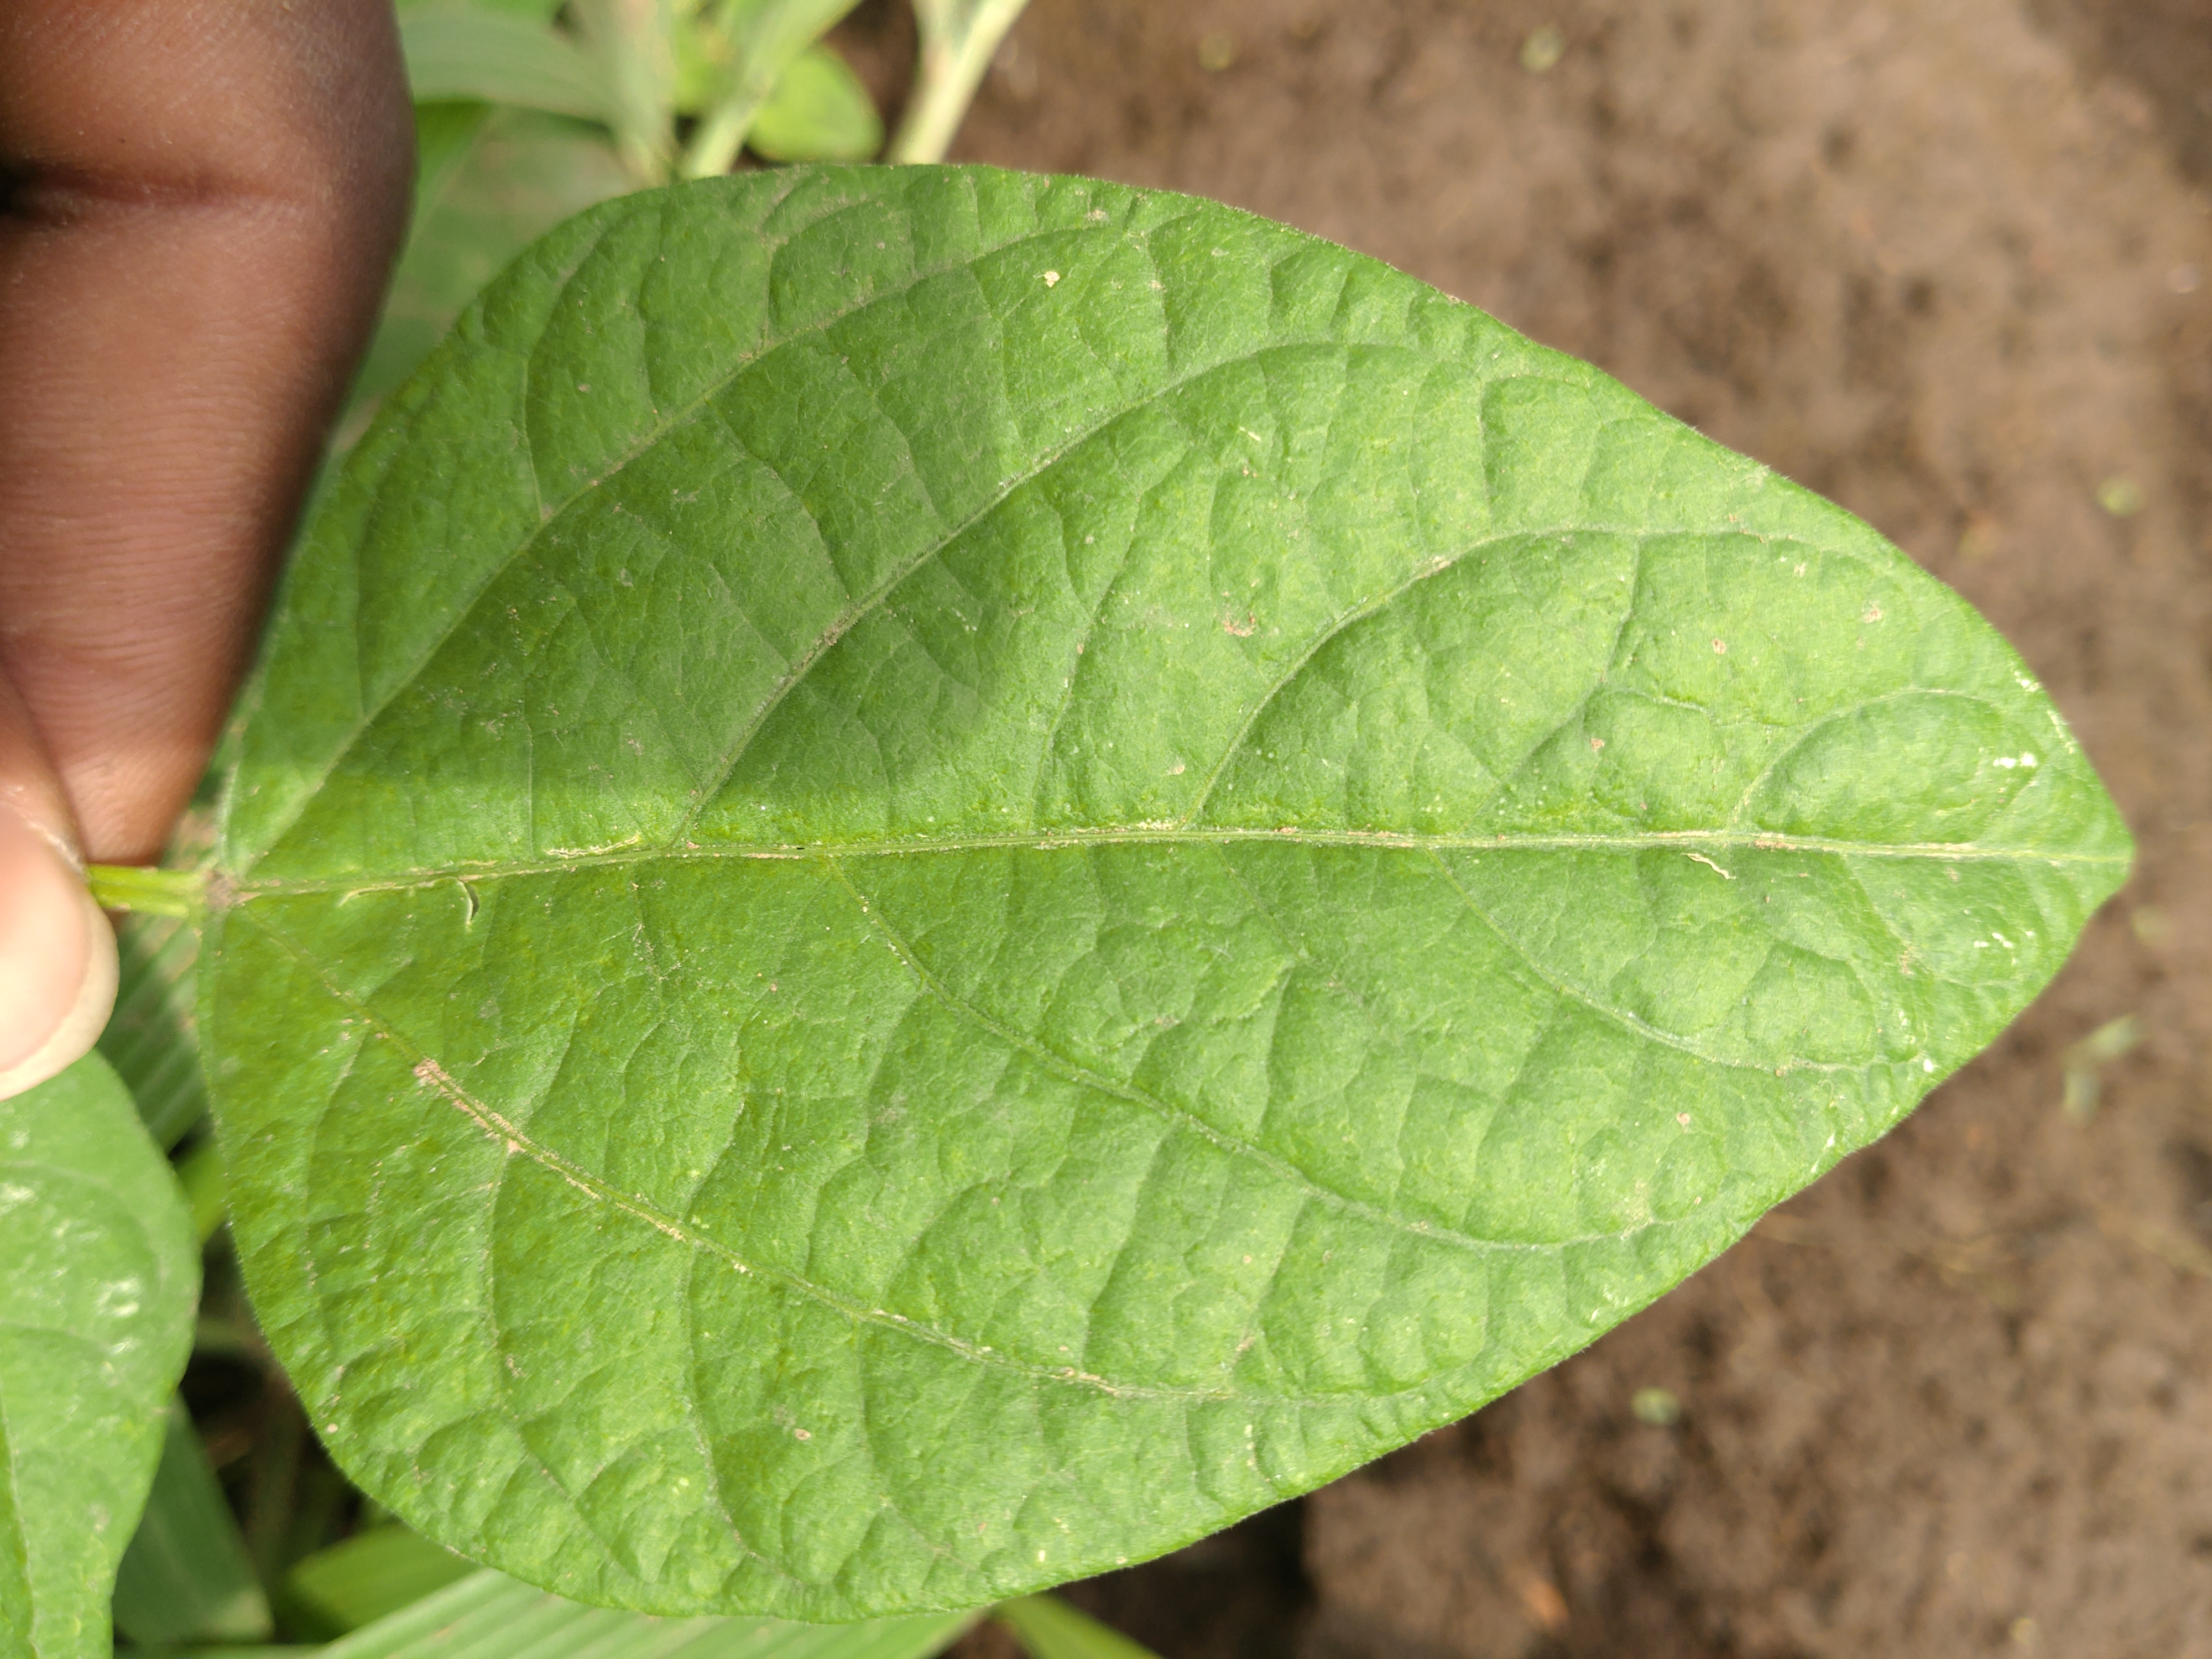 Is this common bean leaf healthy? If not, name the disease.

healthy
